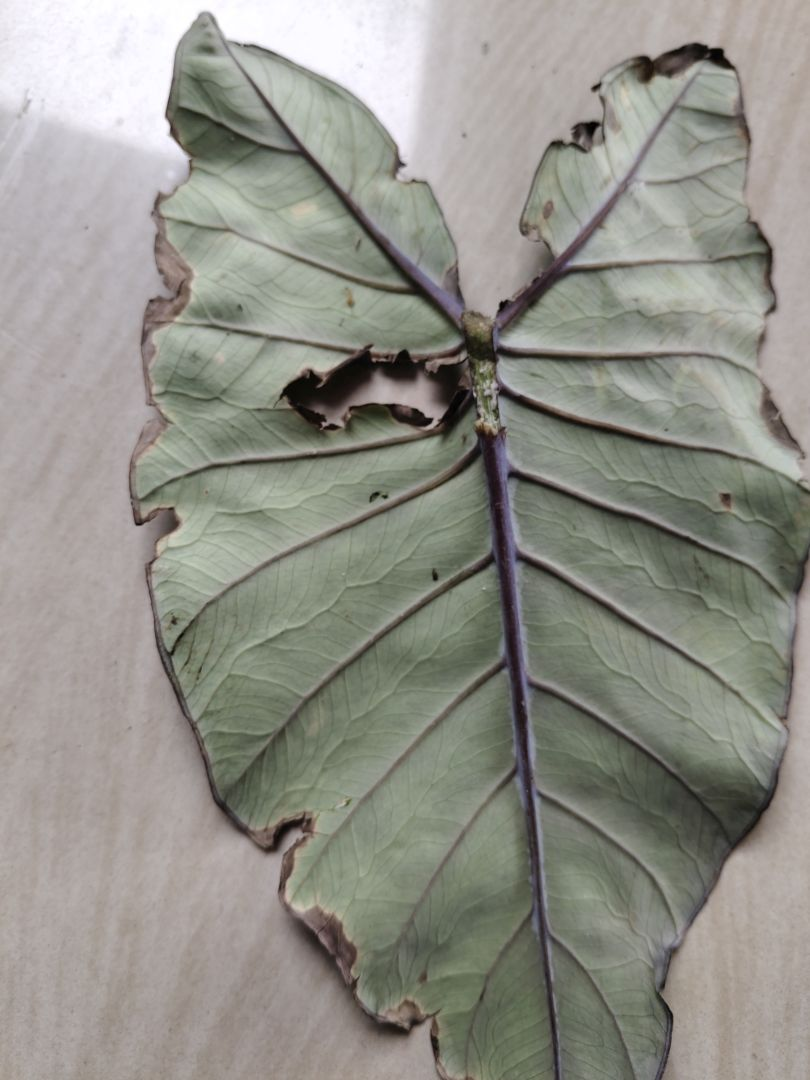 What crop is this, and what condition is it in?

taro, leaf blight
